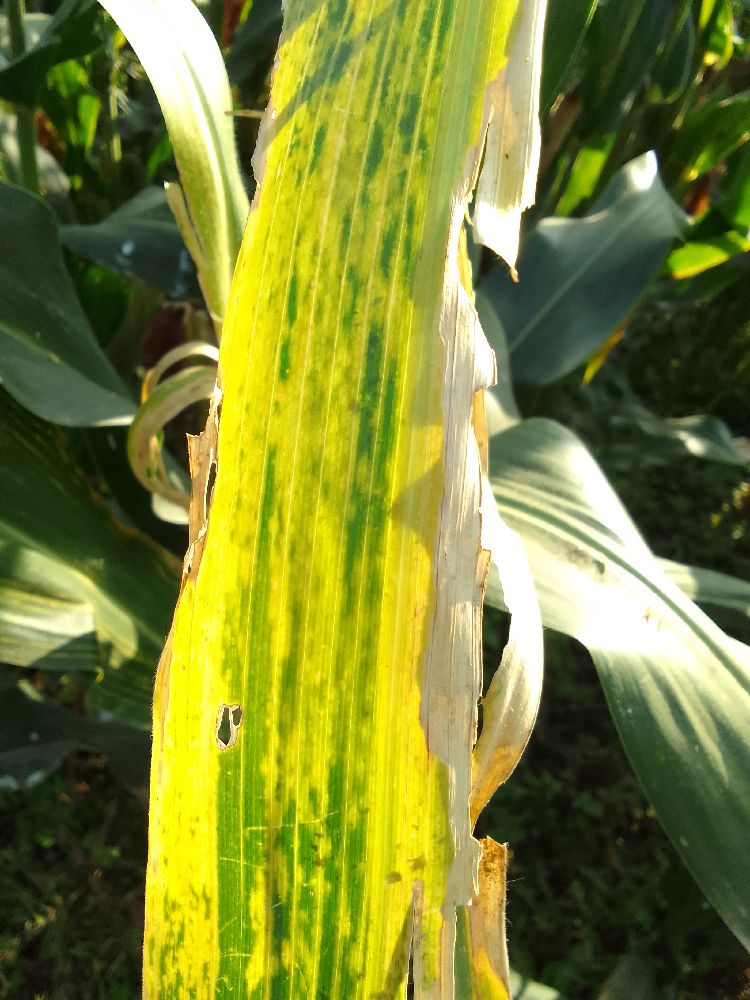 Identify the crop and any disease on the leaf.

maize, maize lethal necrosis
